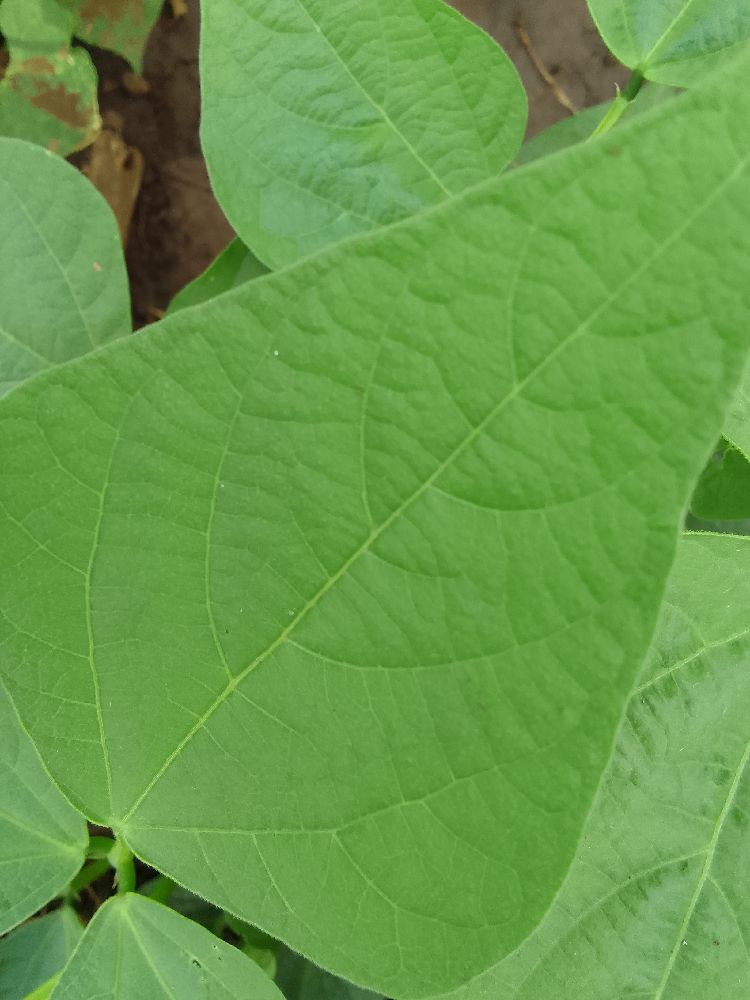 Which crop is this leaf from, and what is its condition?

common bean, healthy
